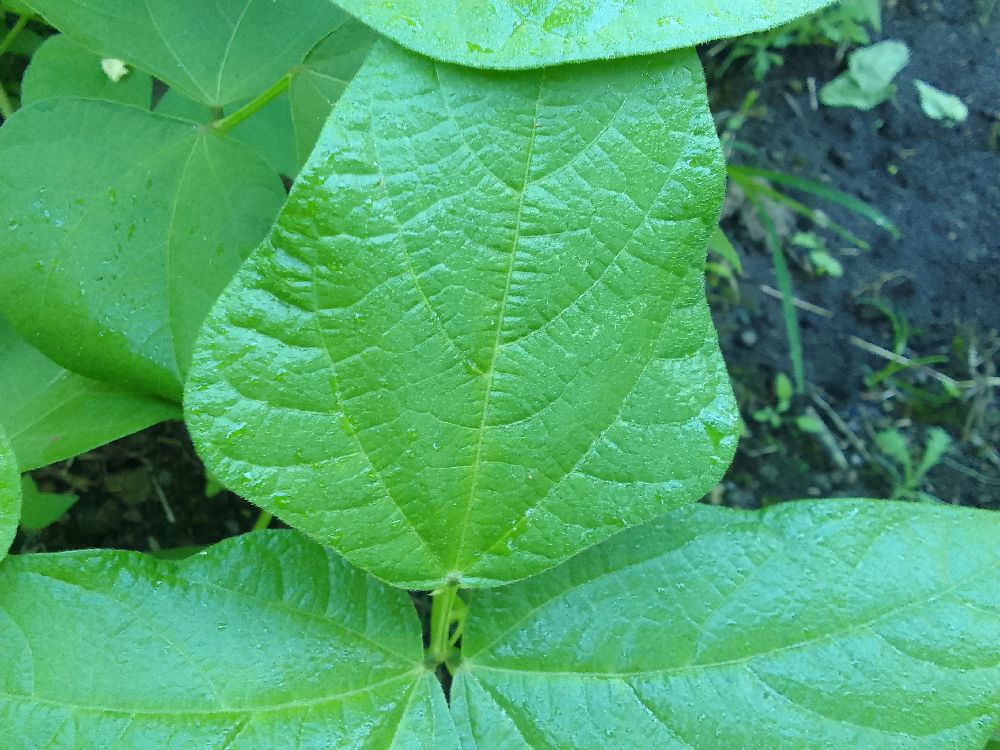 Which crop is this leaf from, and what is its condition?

common bean, healthy
